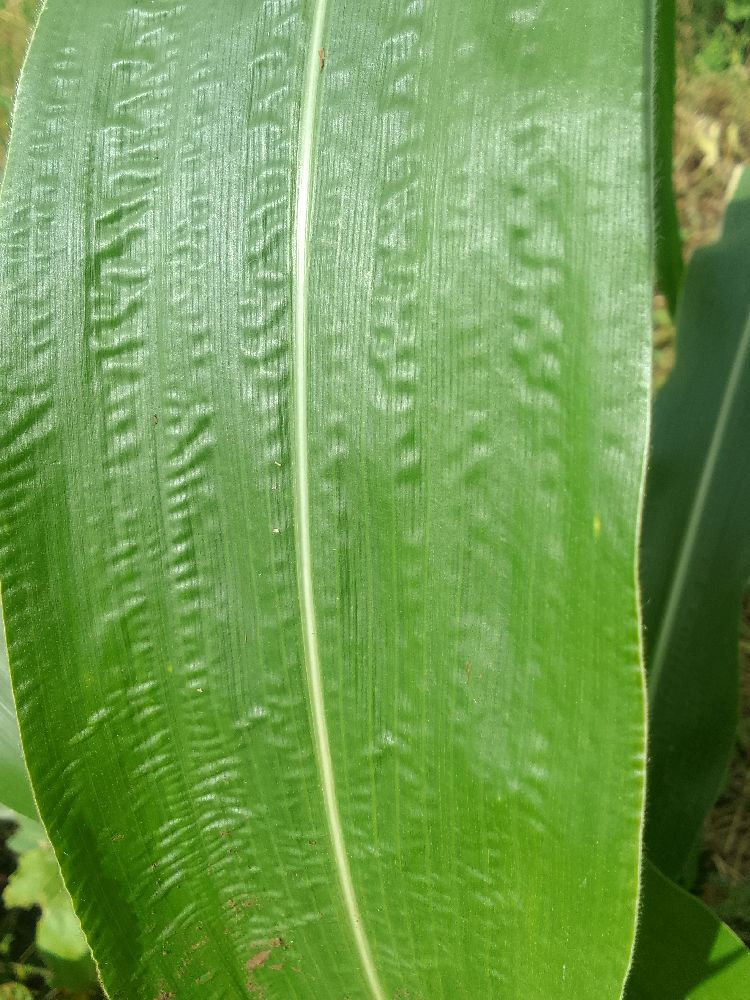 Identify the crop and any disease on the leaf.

maize, healthy
